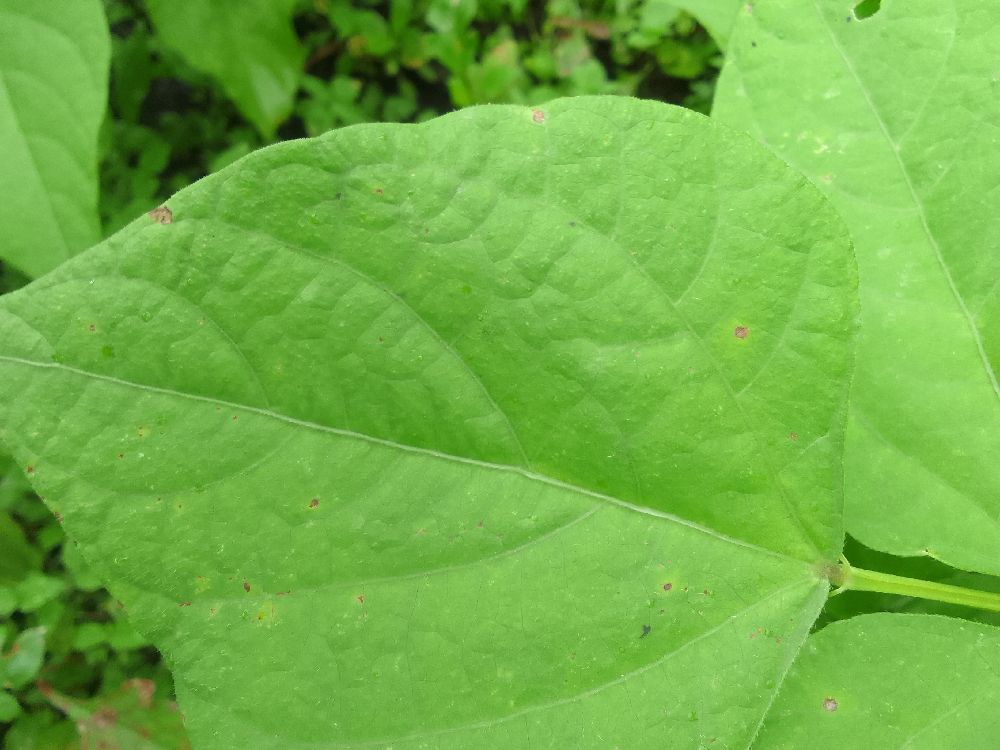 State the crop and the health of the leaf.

common bean, healthy
